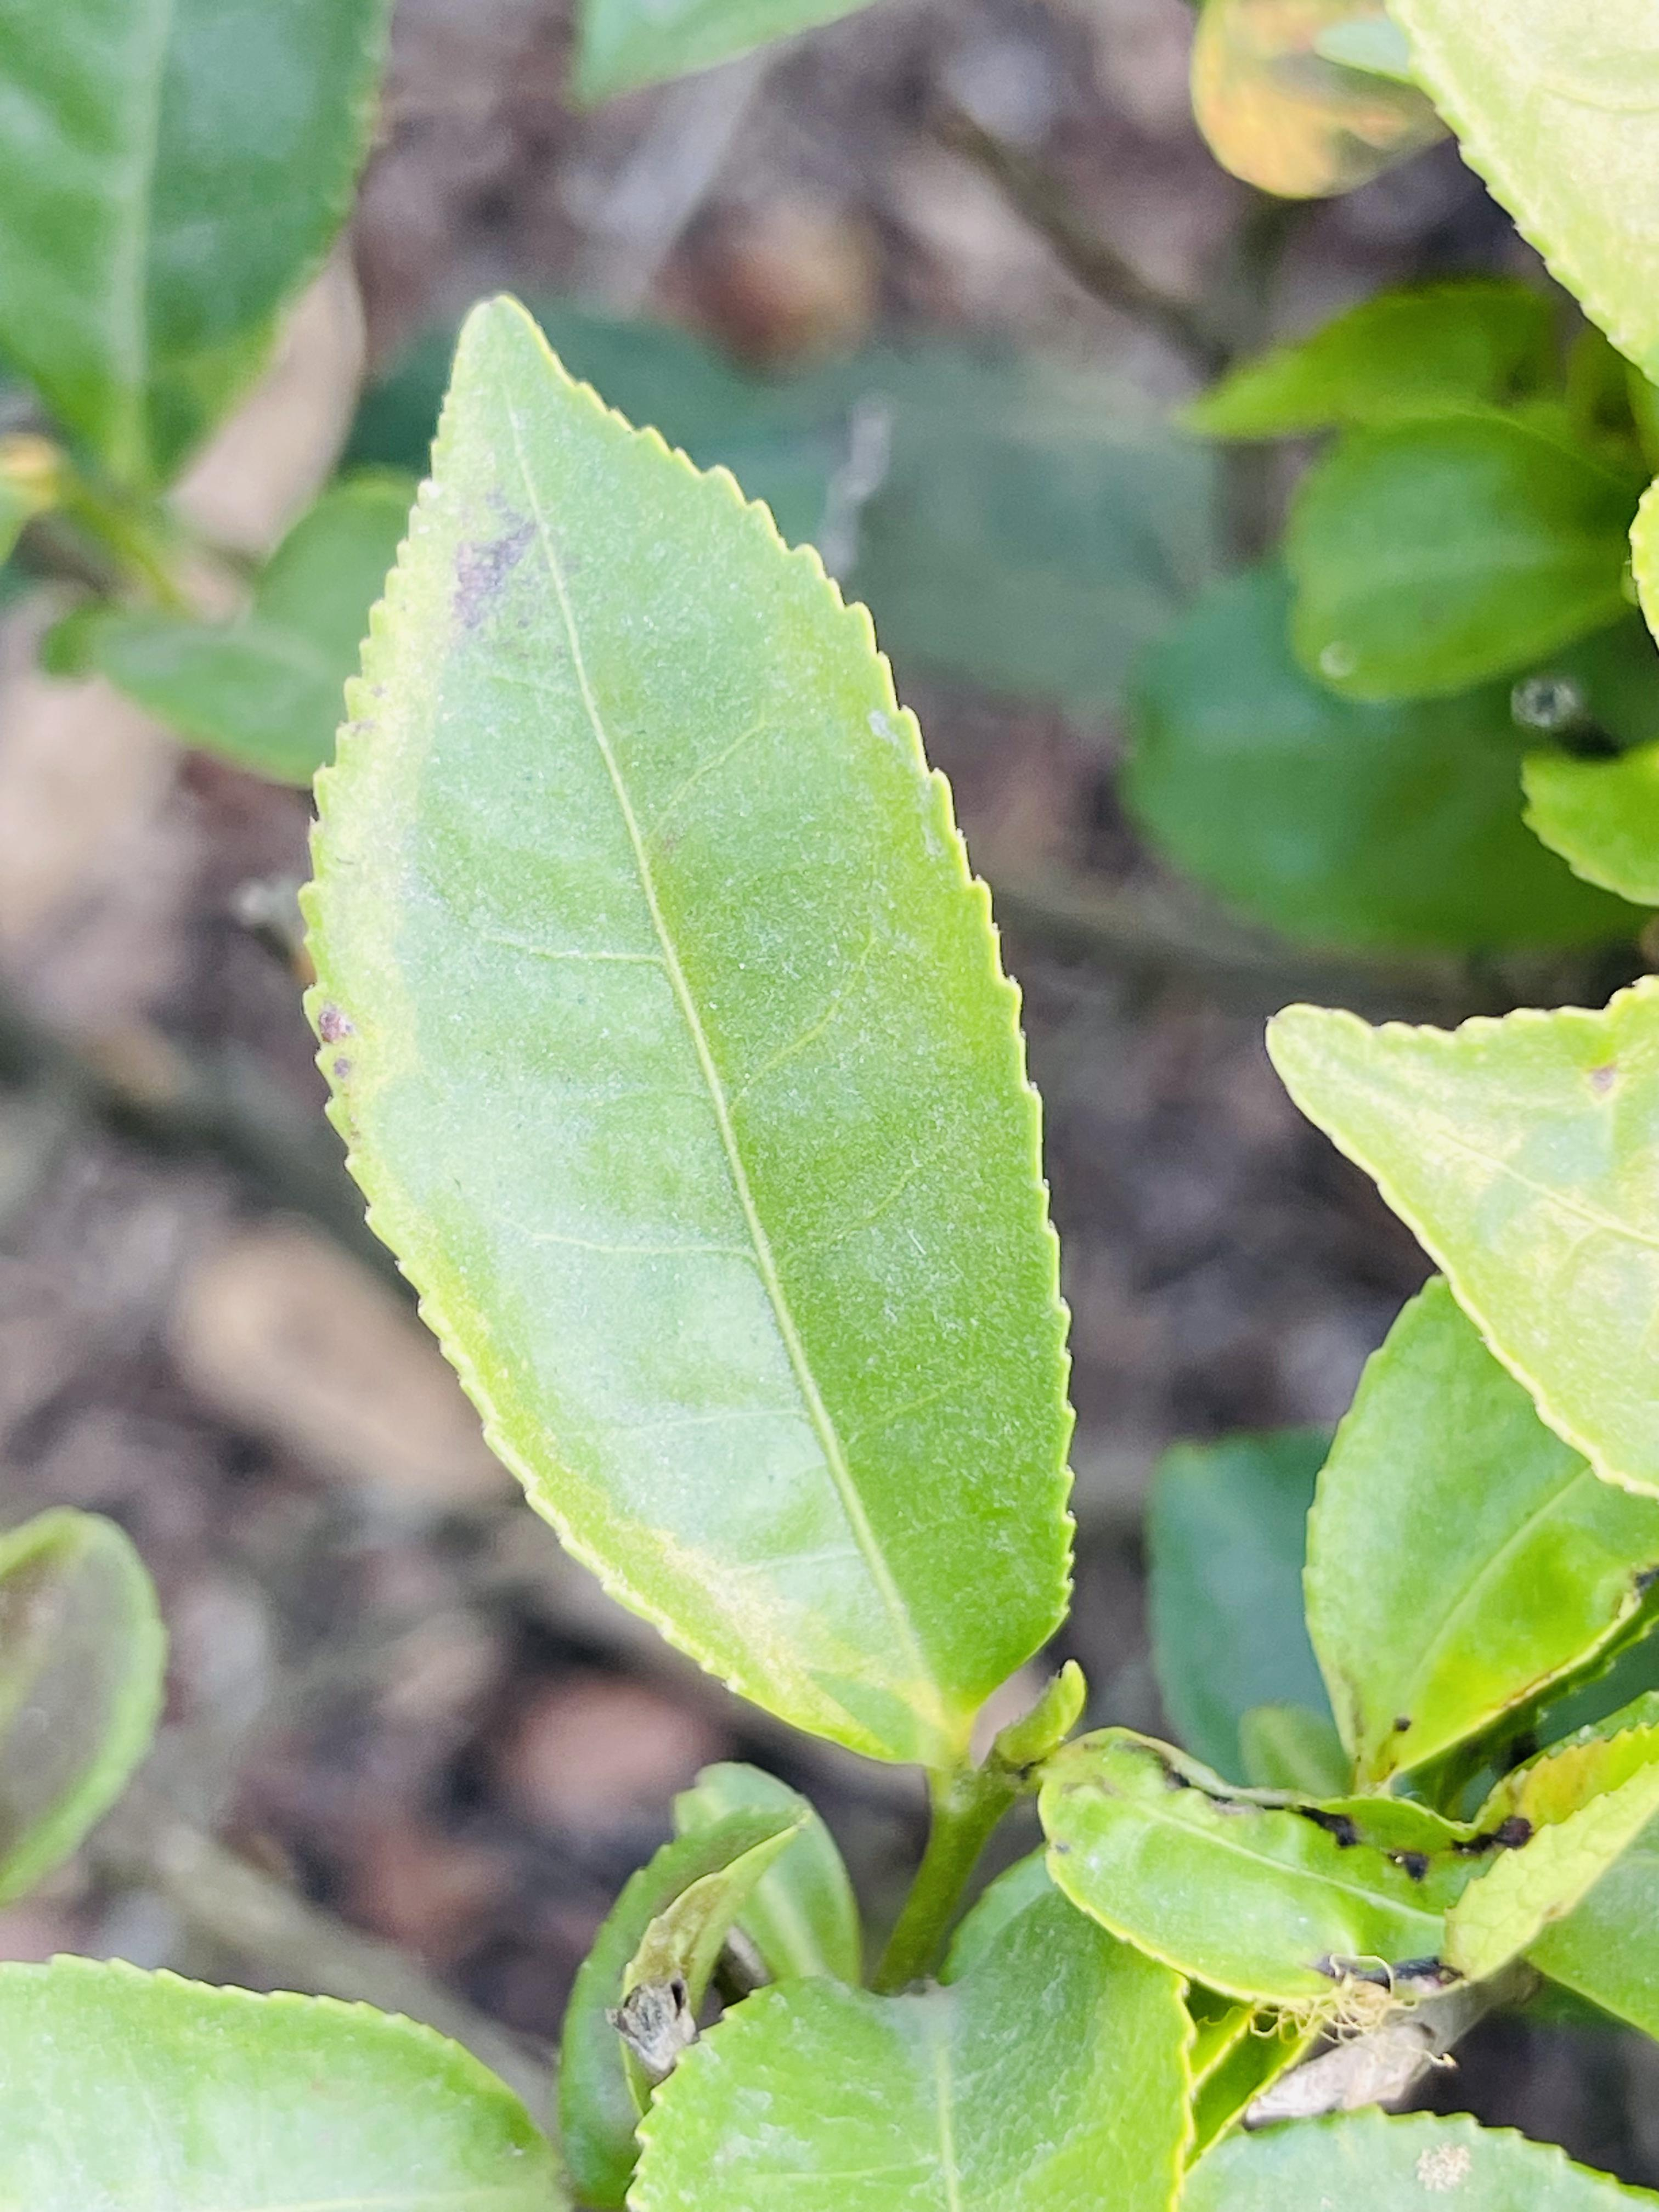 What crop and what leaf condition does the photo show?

tea, healthy leaf
